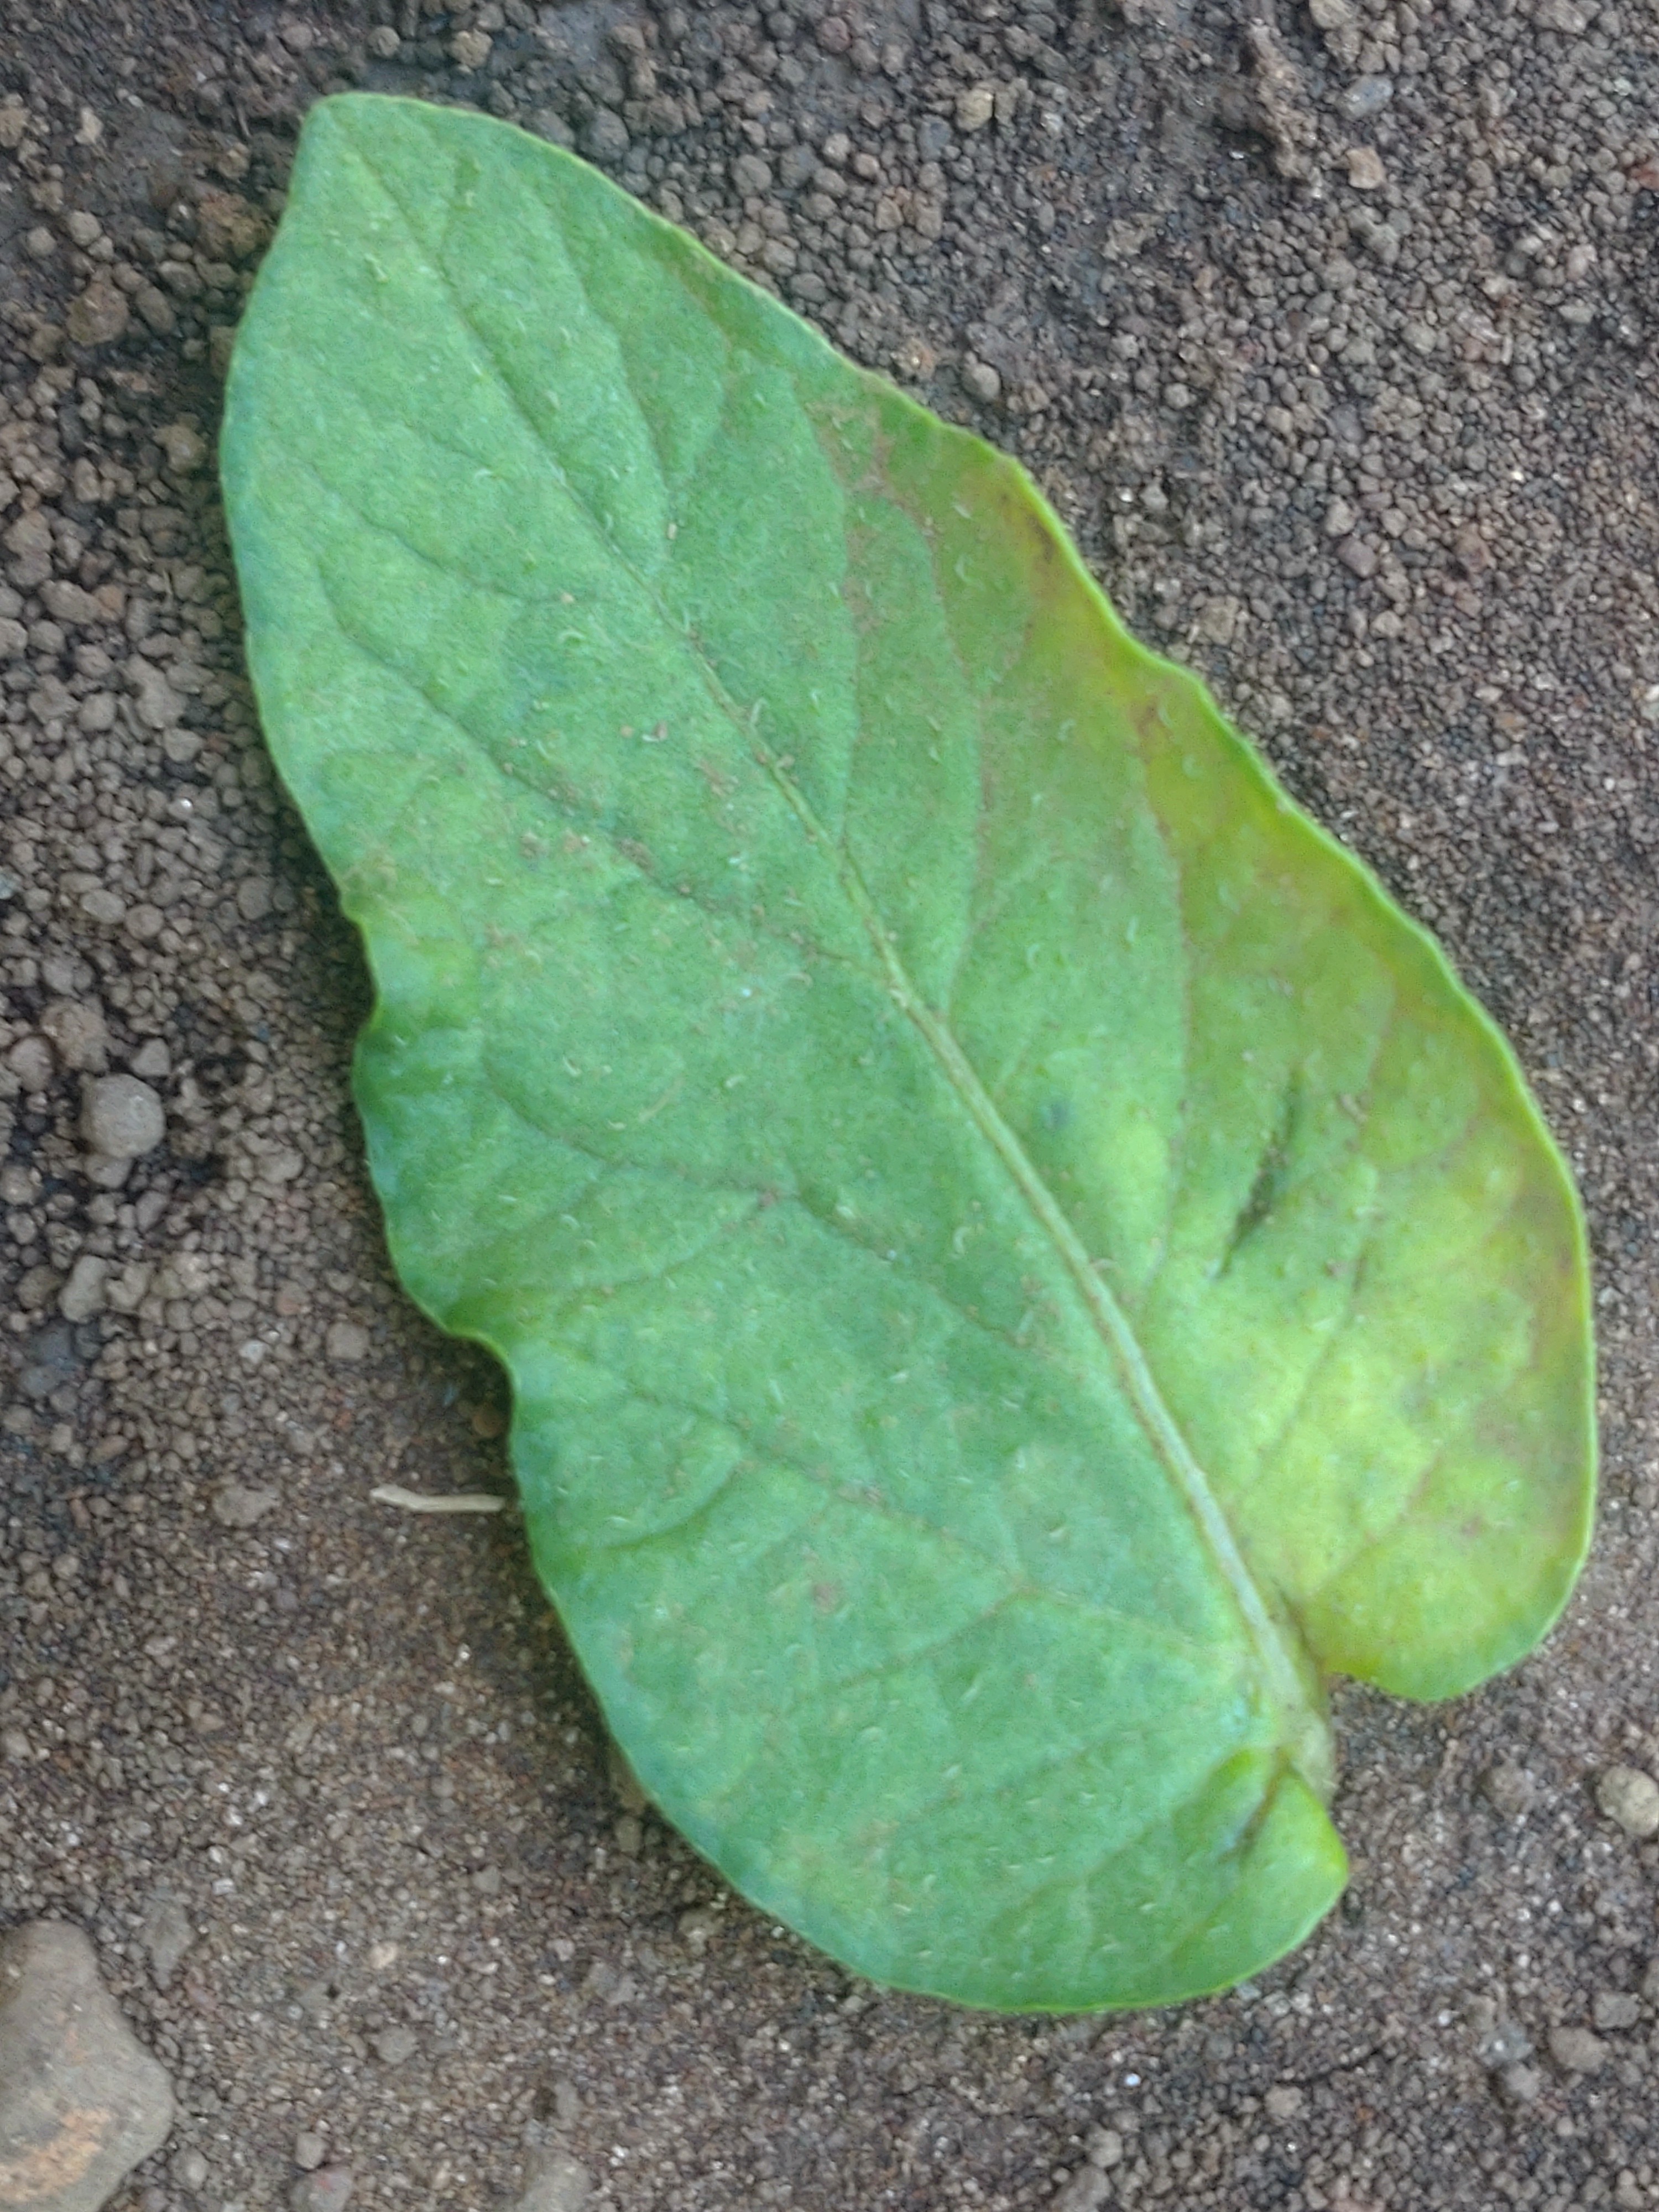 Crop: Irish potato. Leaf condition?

late blight
